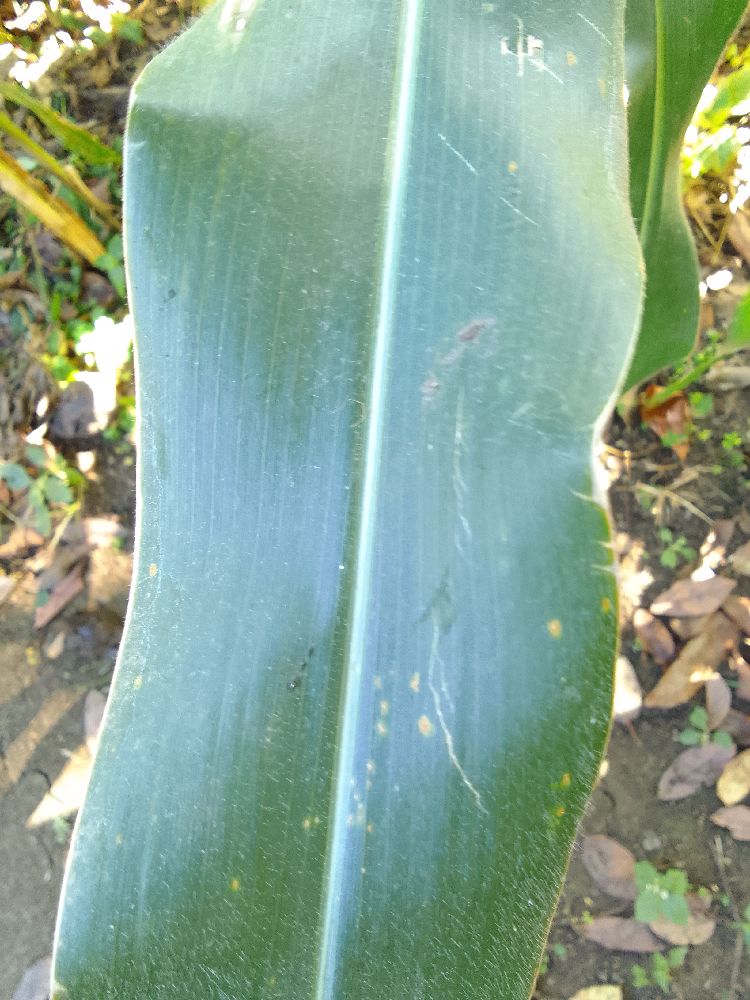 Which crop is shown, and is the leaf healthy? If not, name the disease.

maize, healthy
